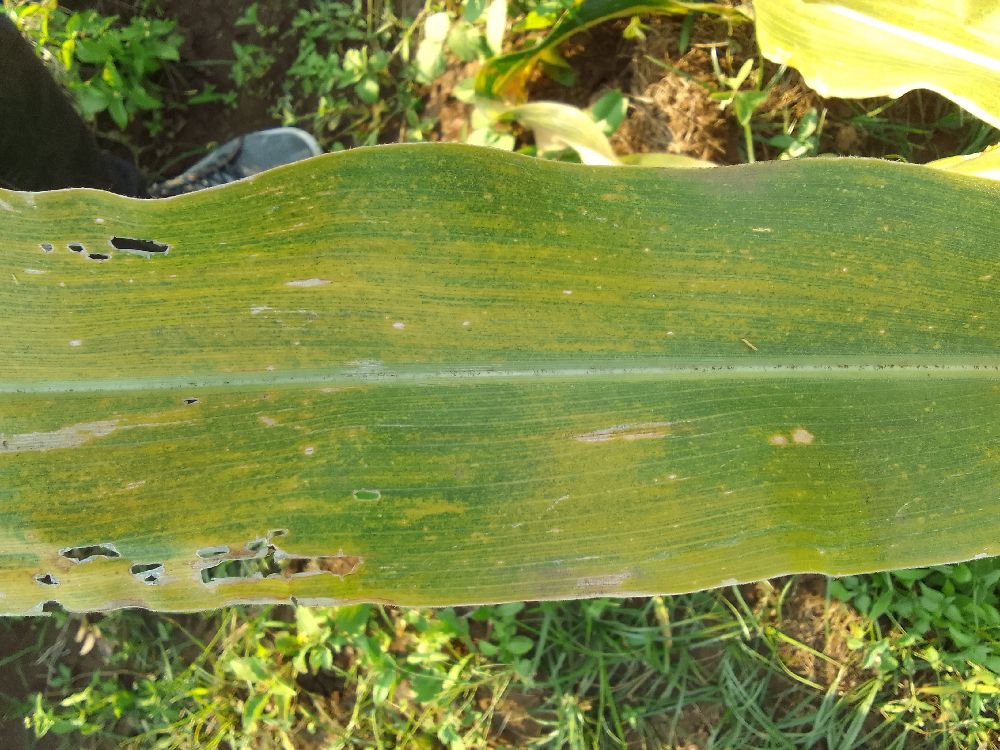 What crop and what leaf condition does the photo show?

maize, maize lethal necrosis
